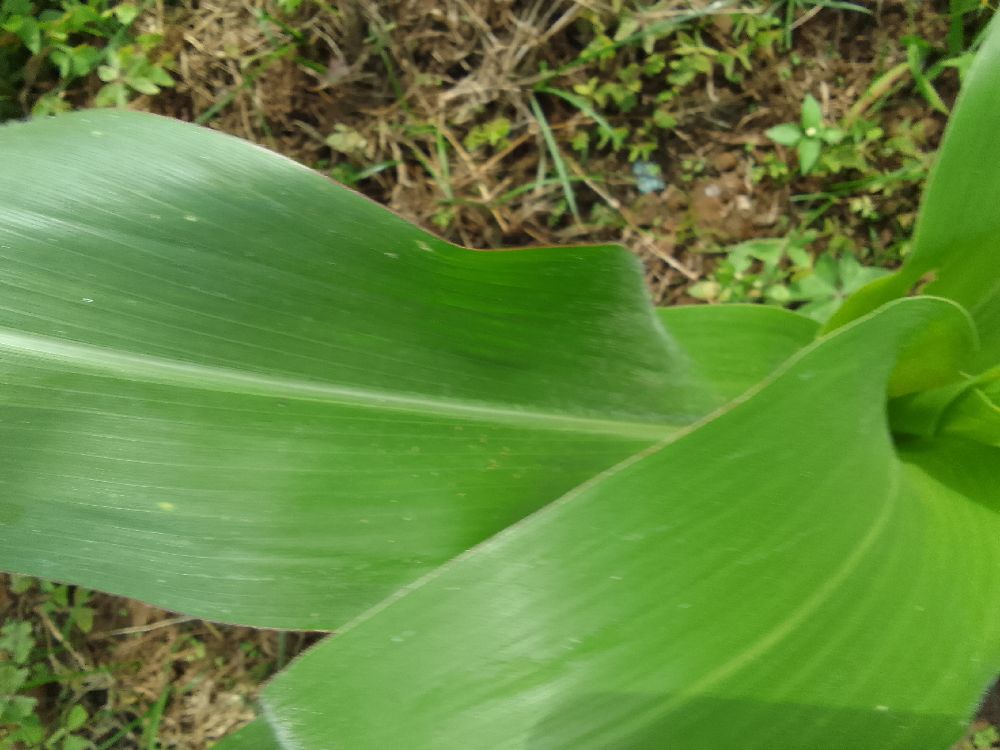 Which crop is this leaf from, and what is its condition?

maize, healthy
